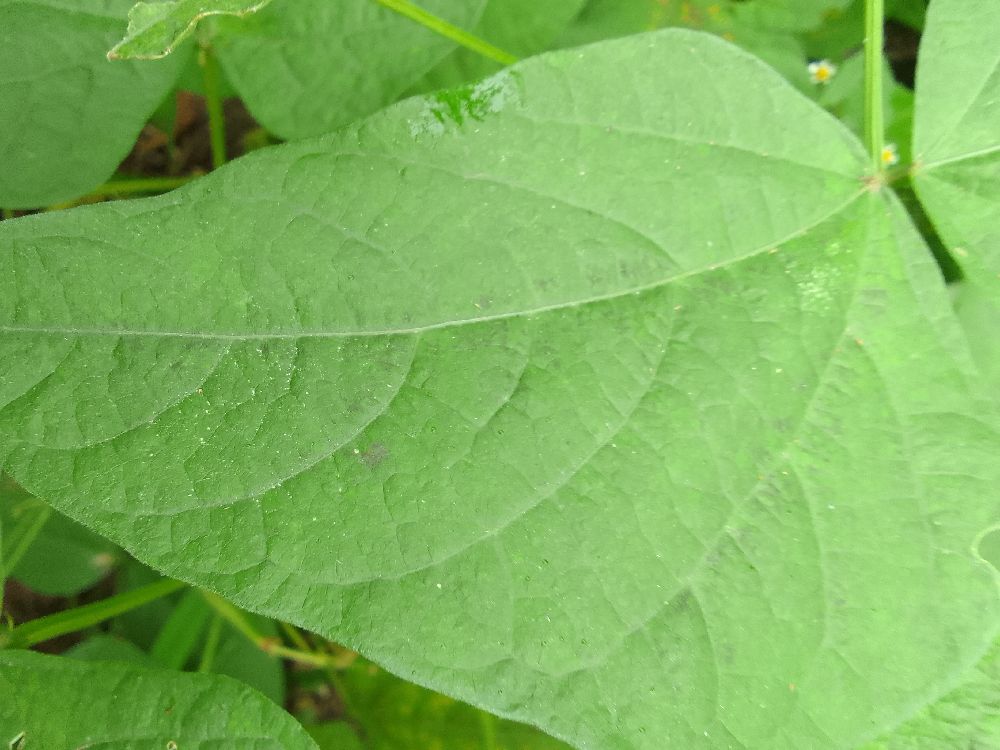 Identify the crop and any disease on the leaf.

common bean, healthy
